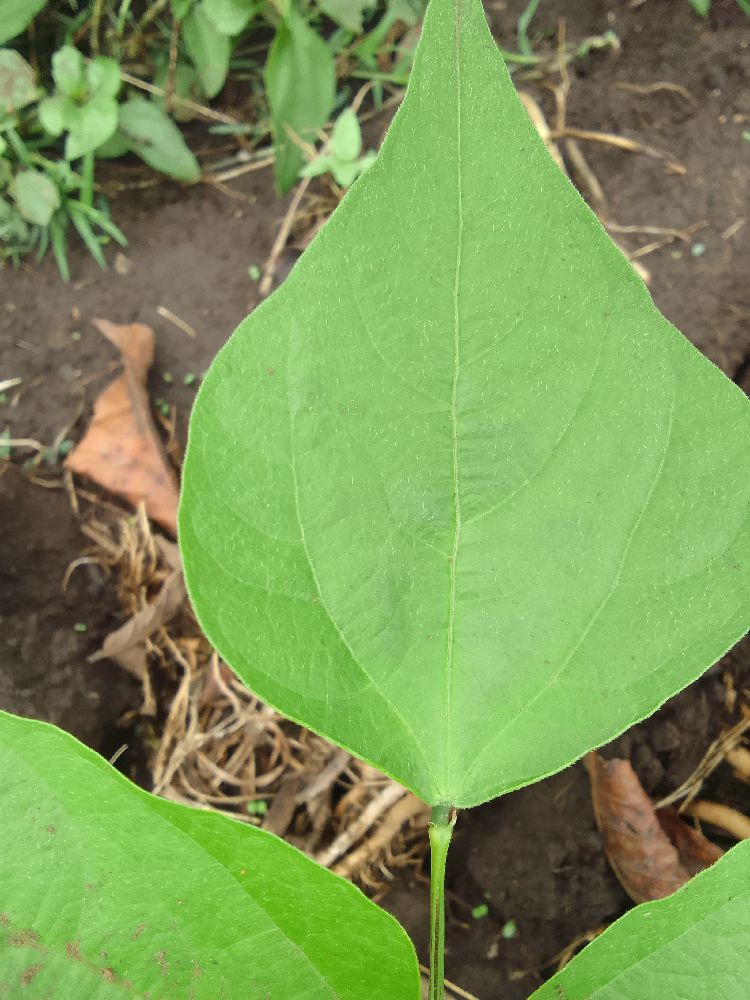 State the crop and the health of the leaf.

common bean, healthy
